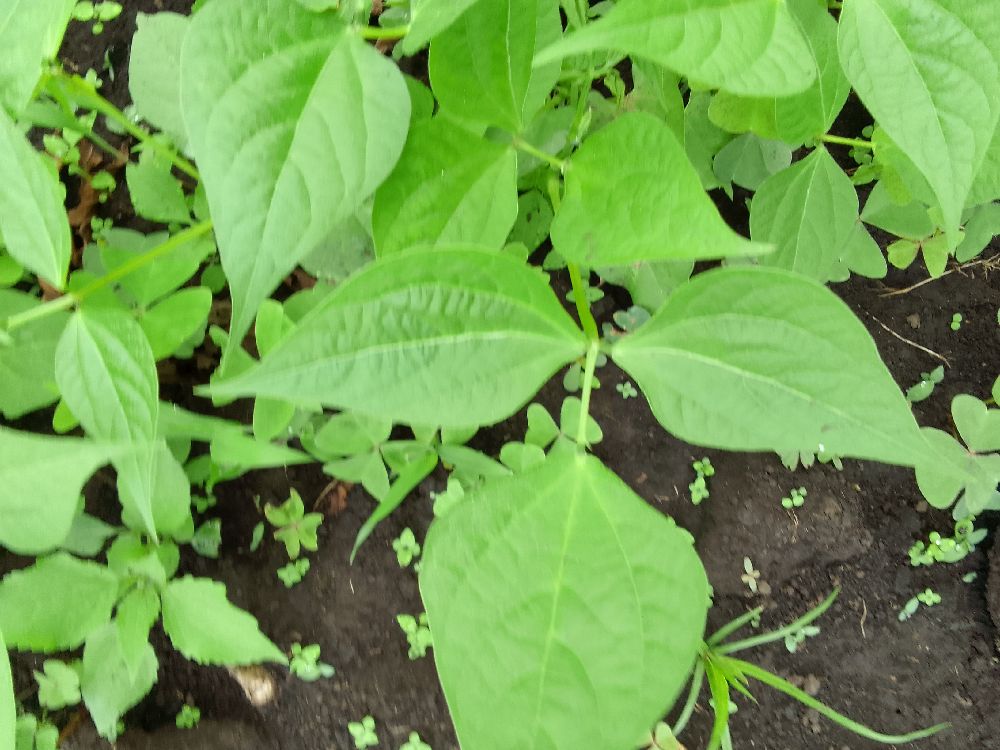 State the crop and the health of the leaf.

common bean, healthy
